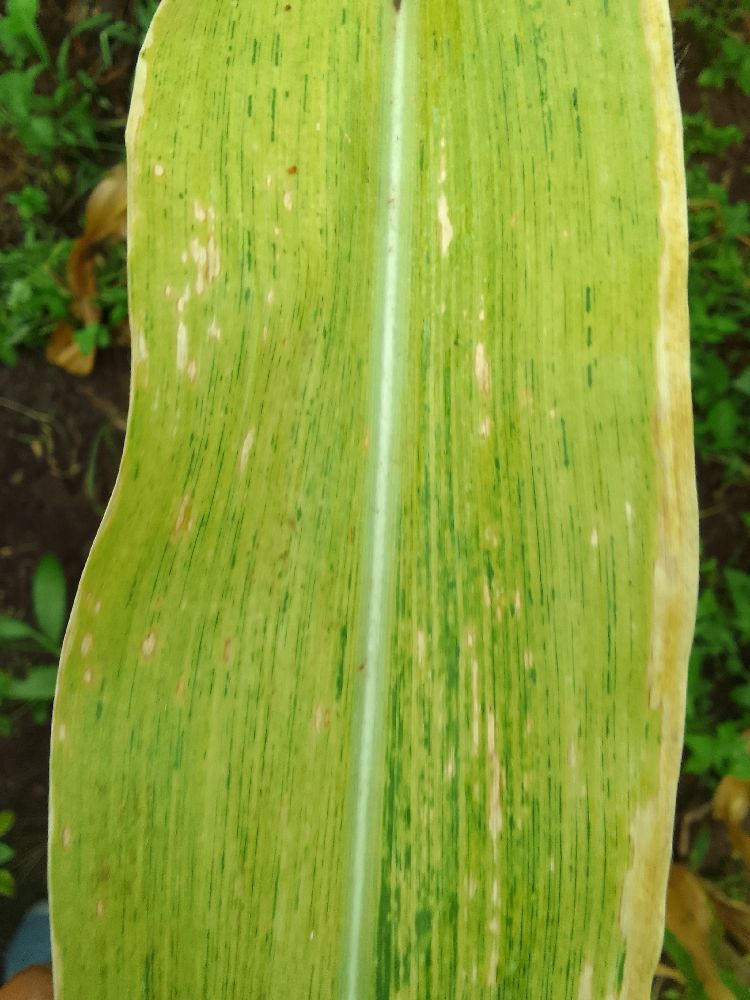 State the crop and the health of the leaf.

maize, maize lethal necrosis
